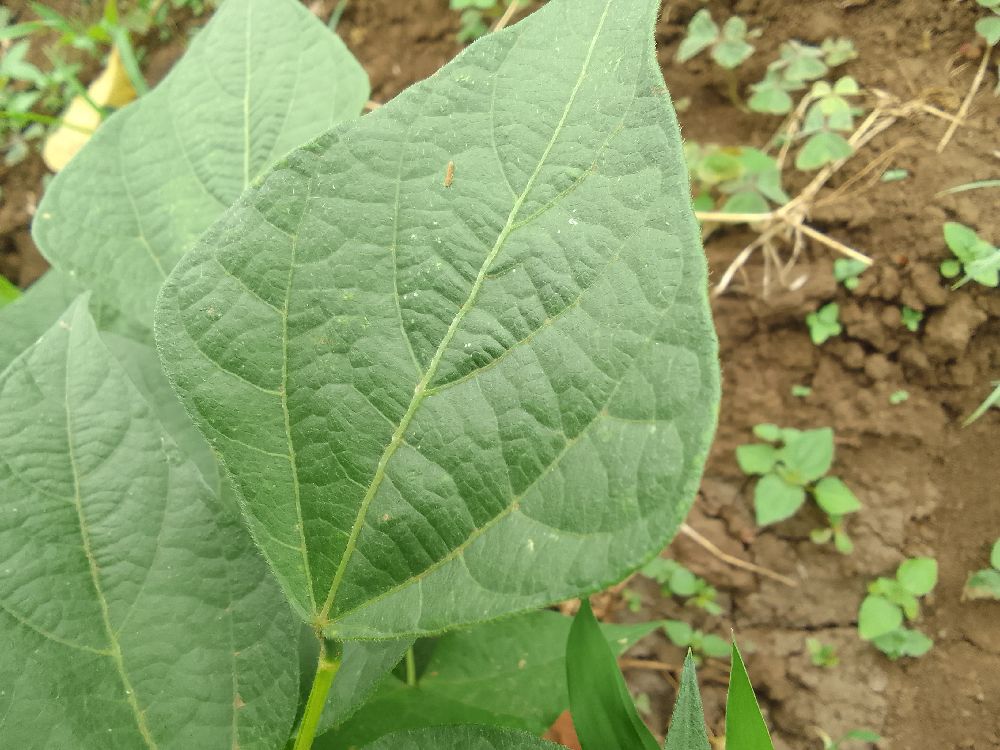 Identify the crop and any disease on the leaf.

common bean, healthy
